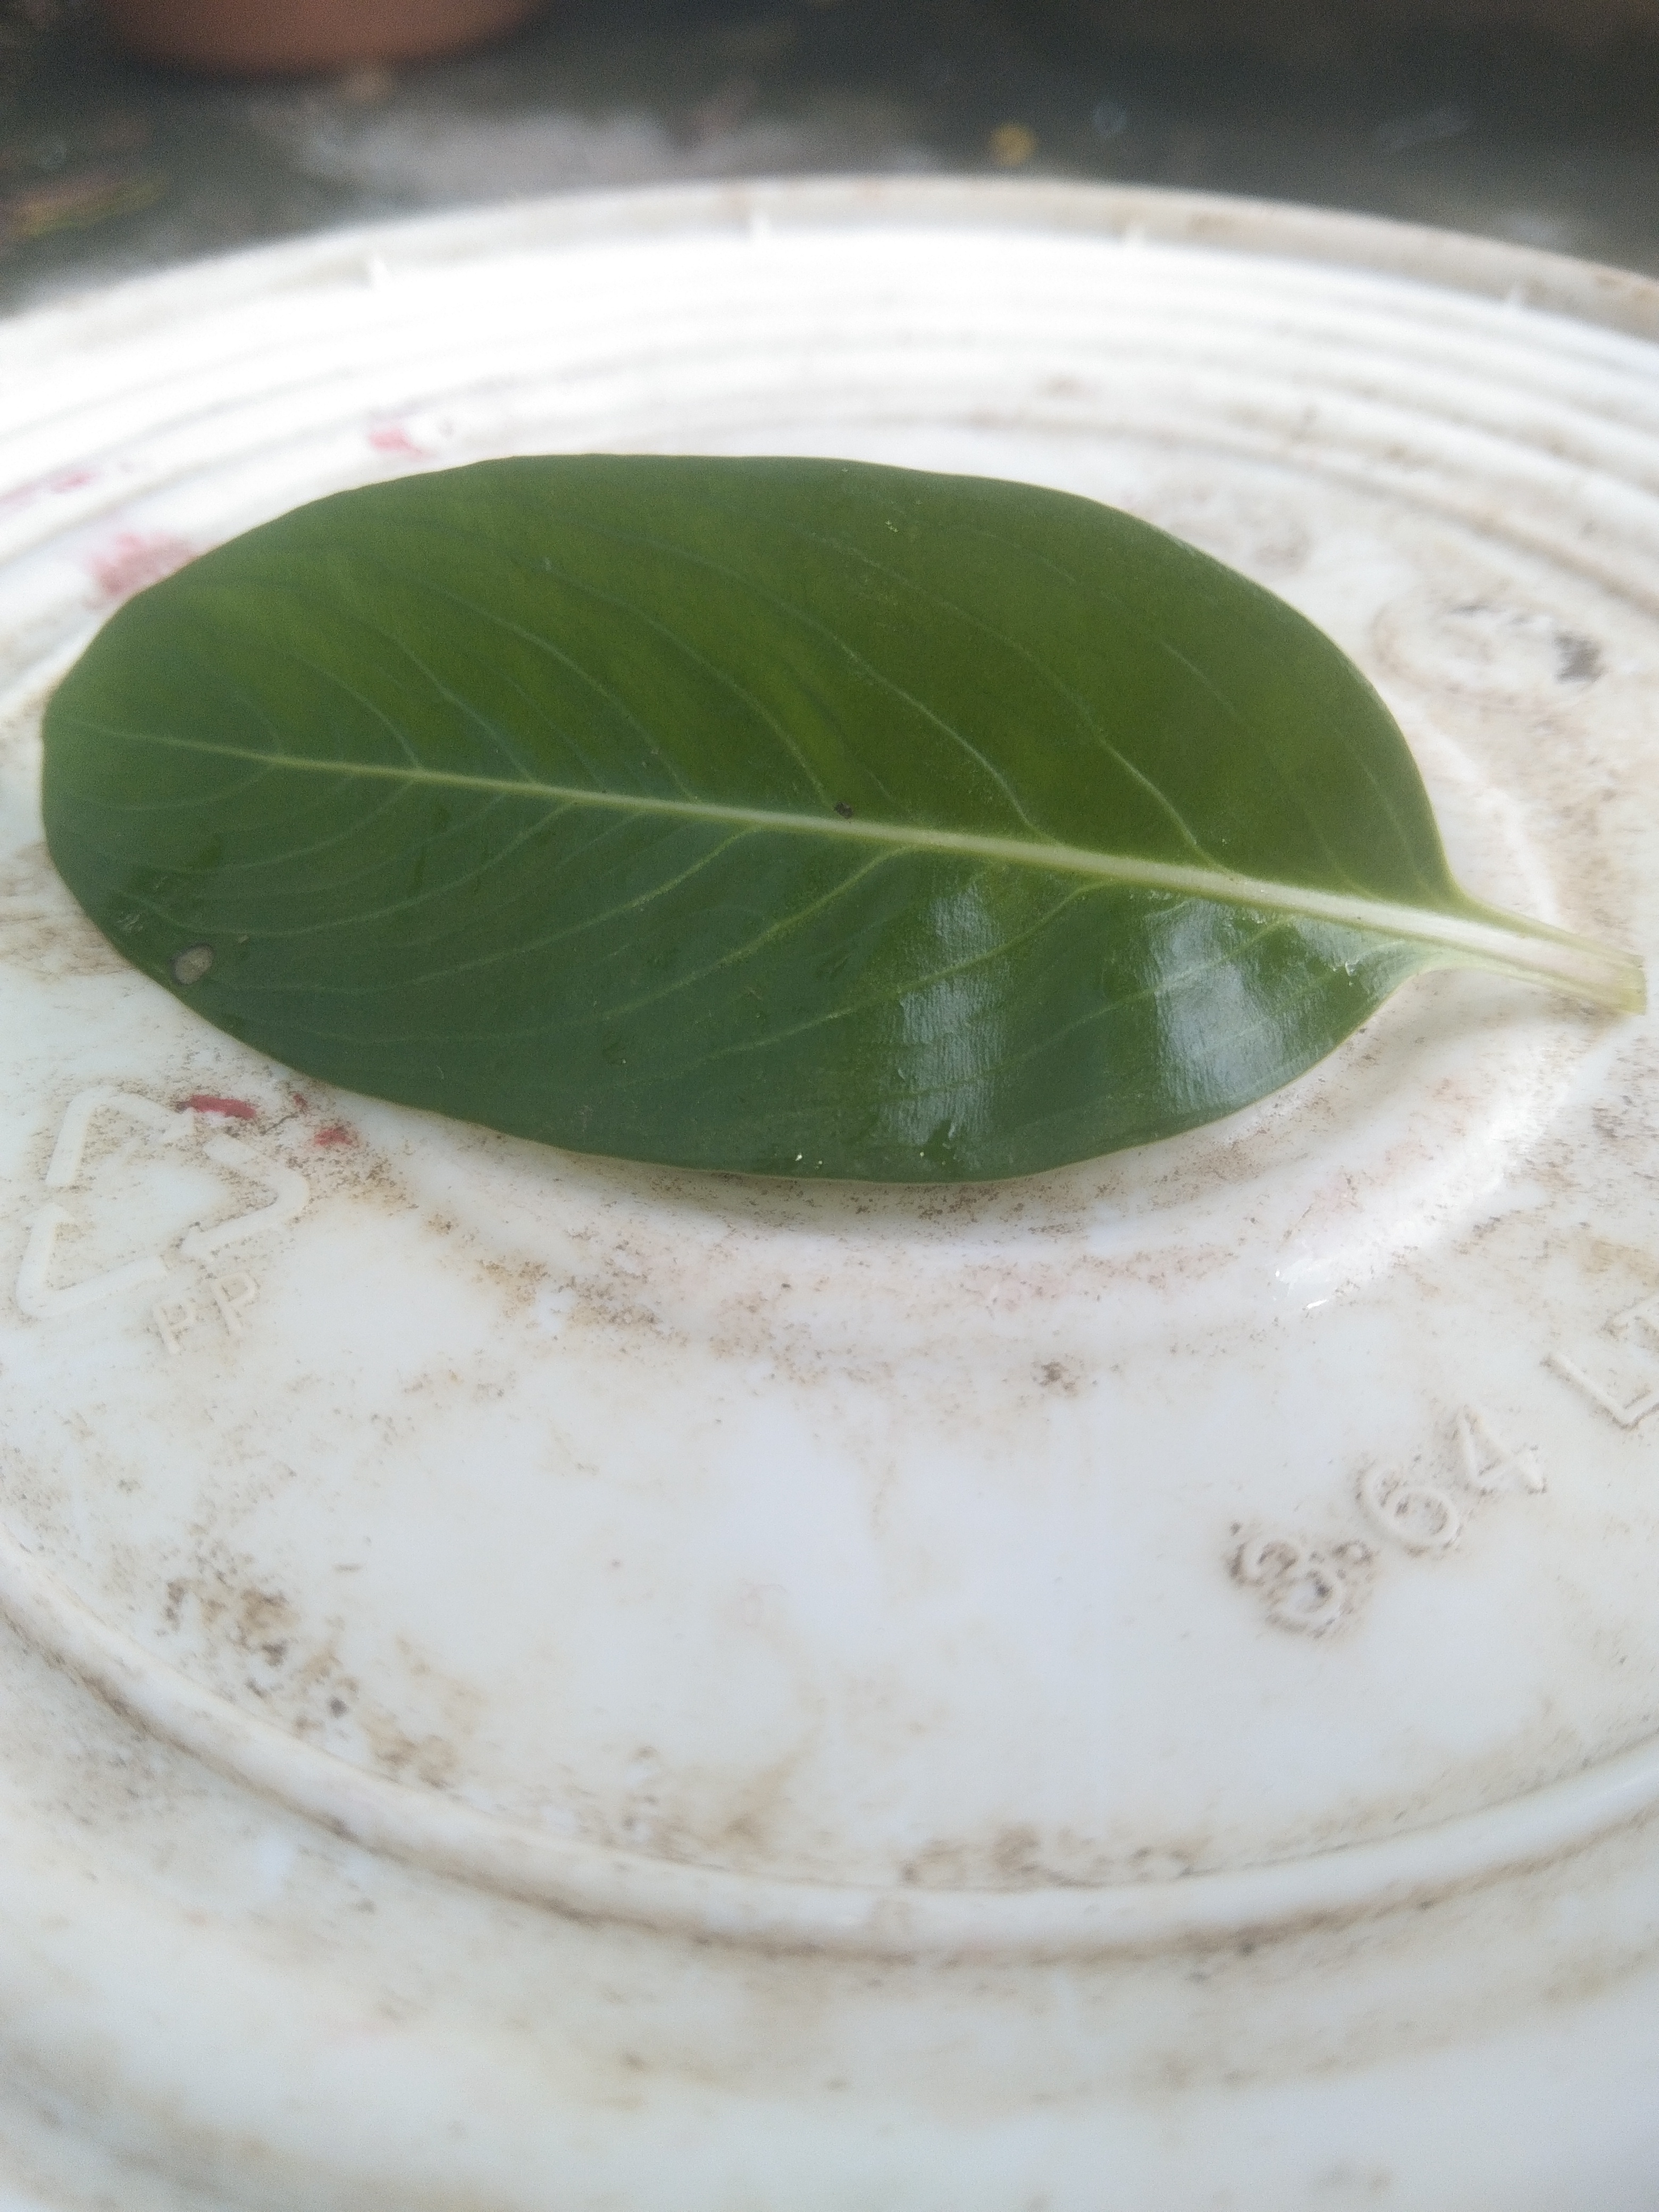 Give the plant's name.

rose periwinkle
